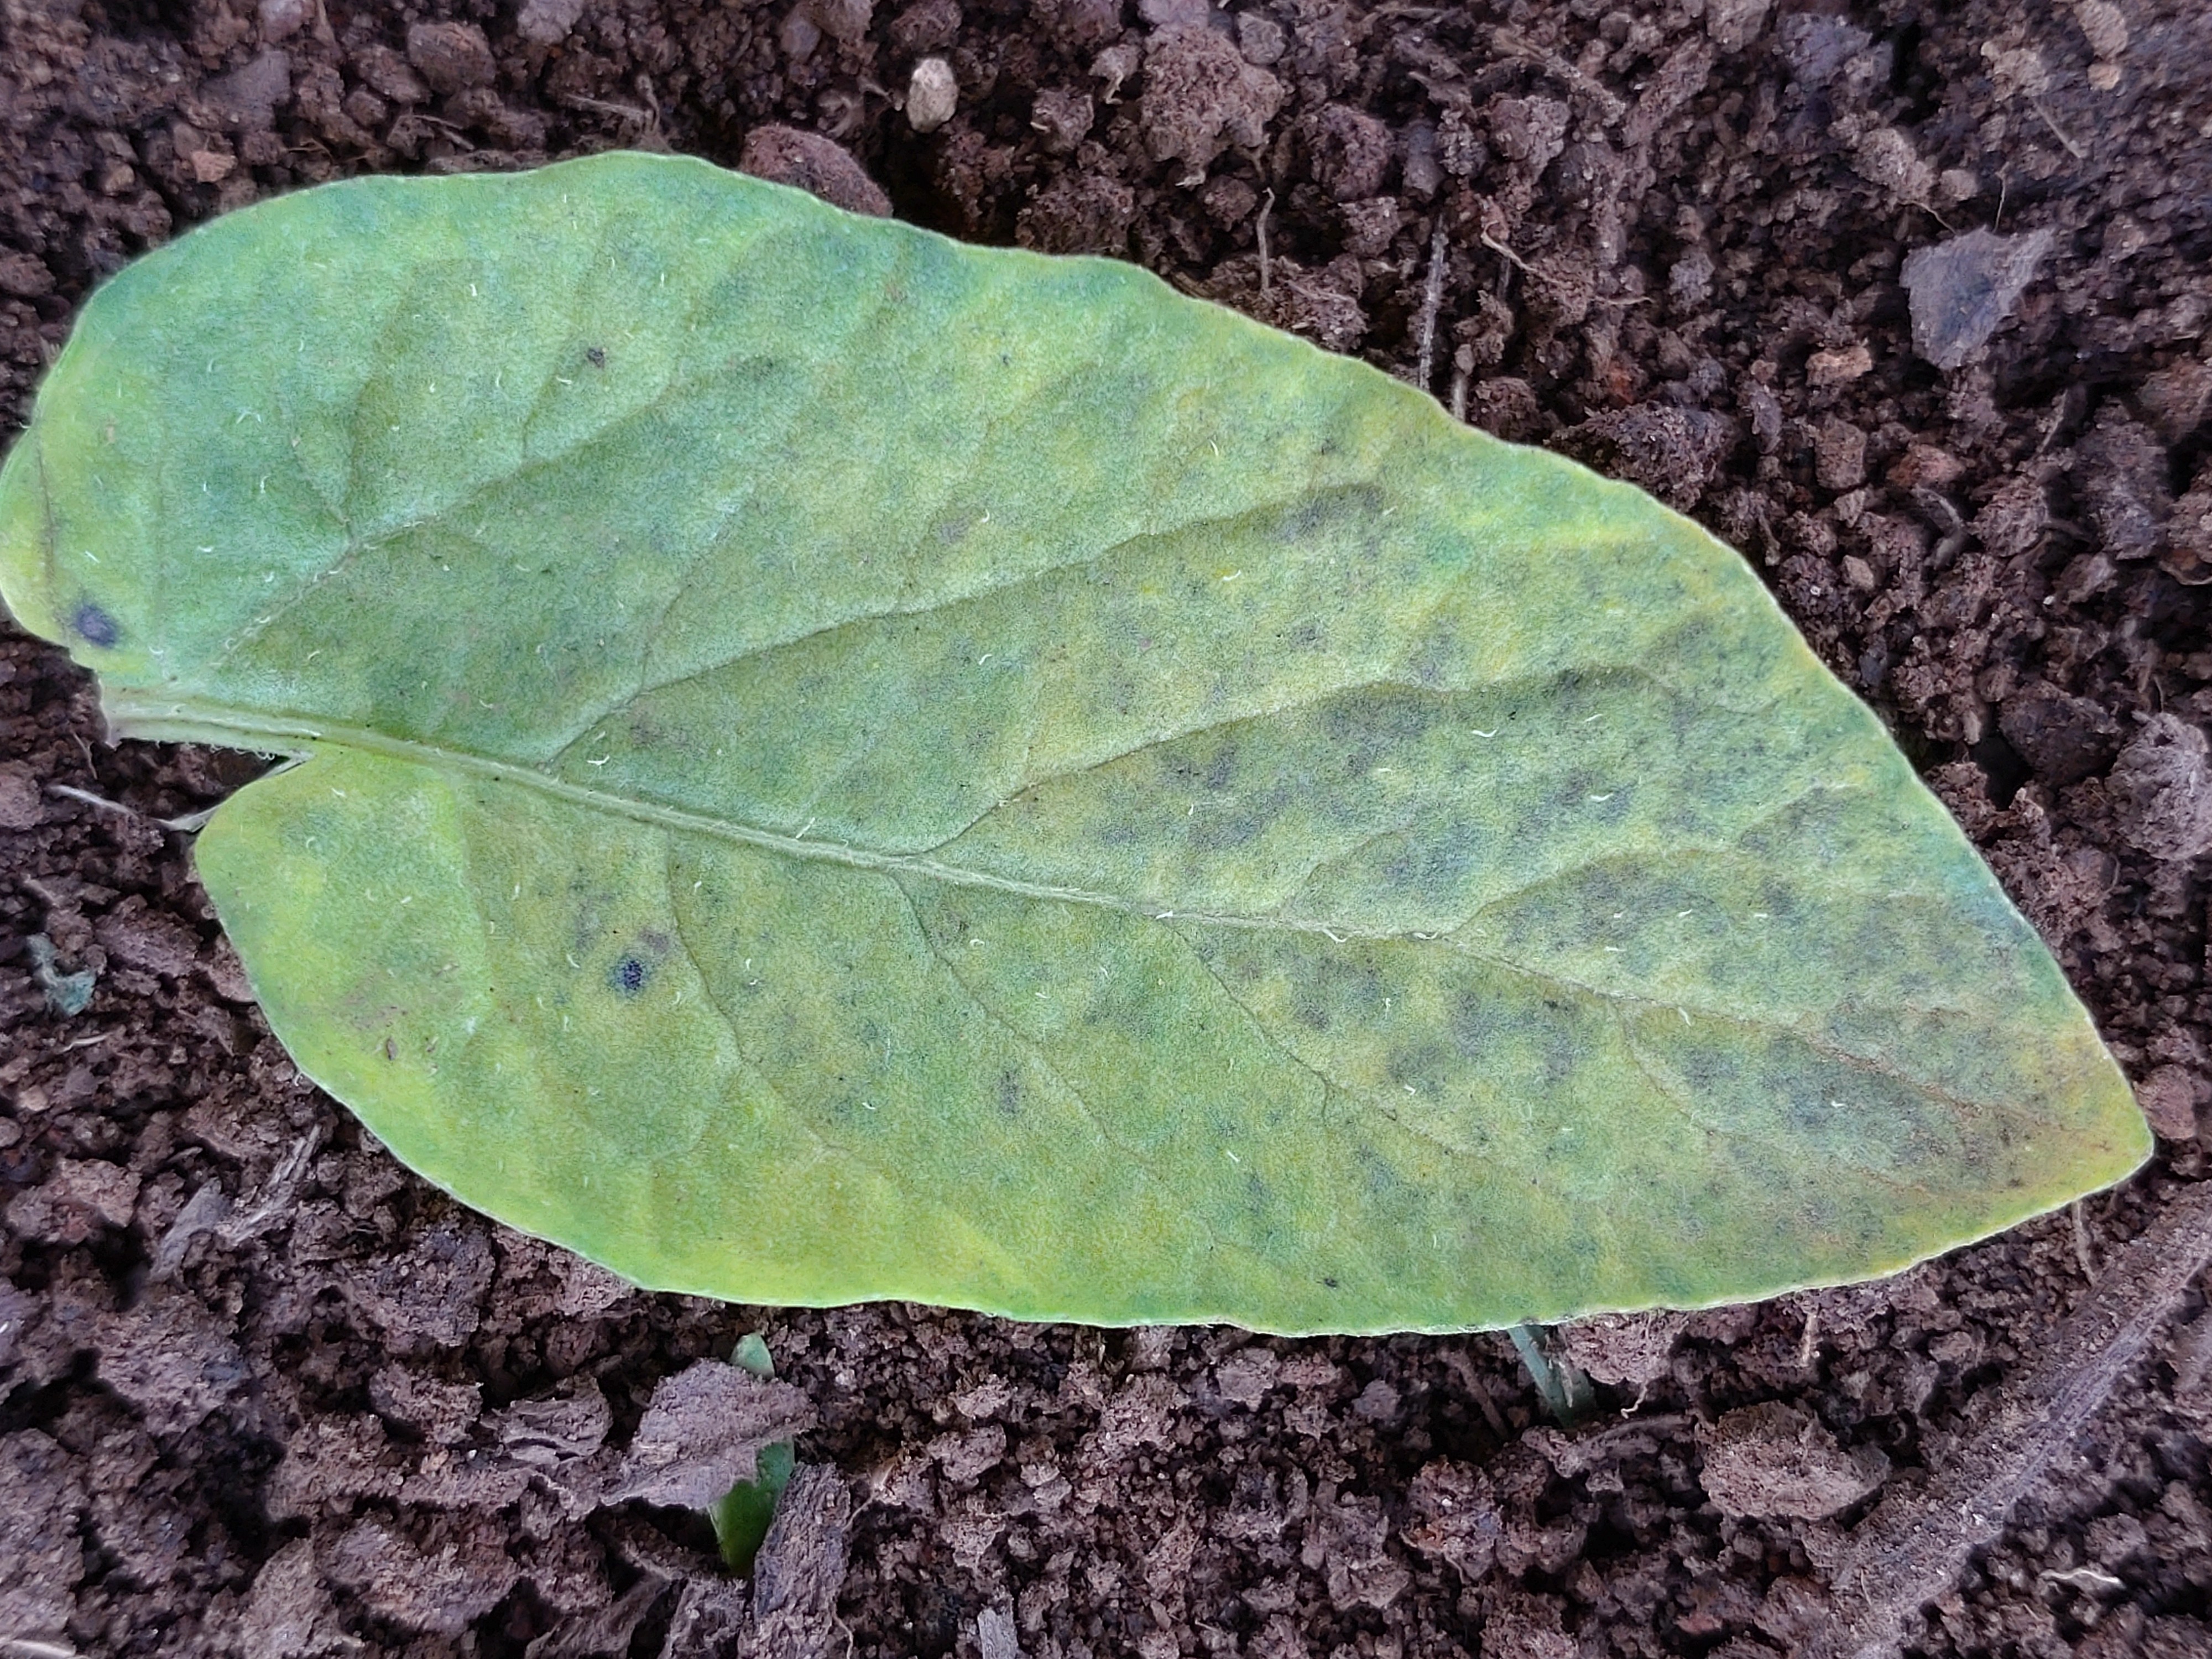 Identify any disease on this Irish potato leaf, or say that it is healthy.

late blight
